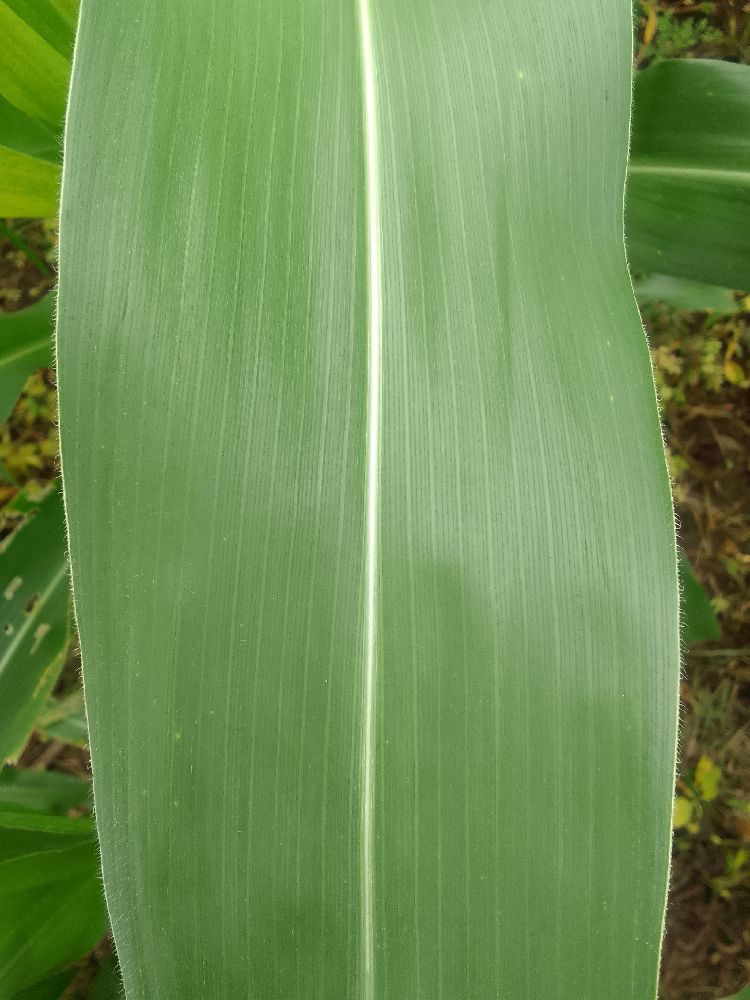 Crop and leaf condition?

maize, healthy
